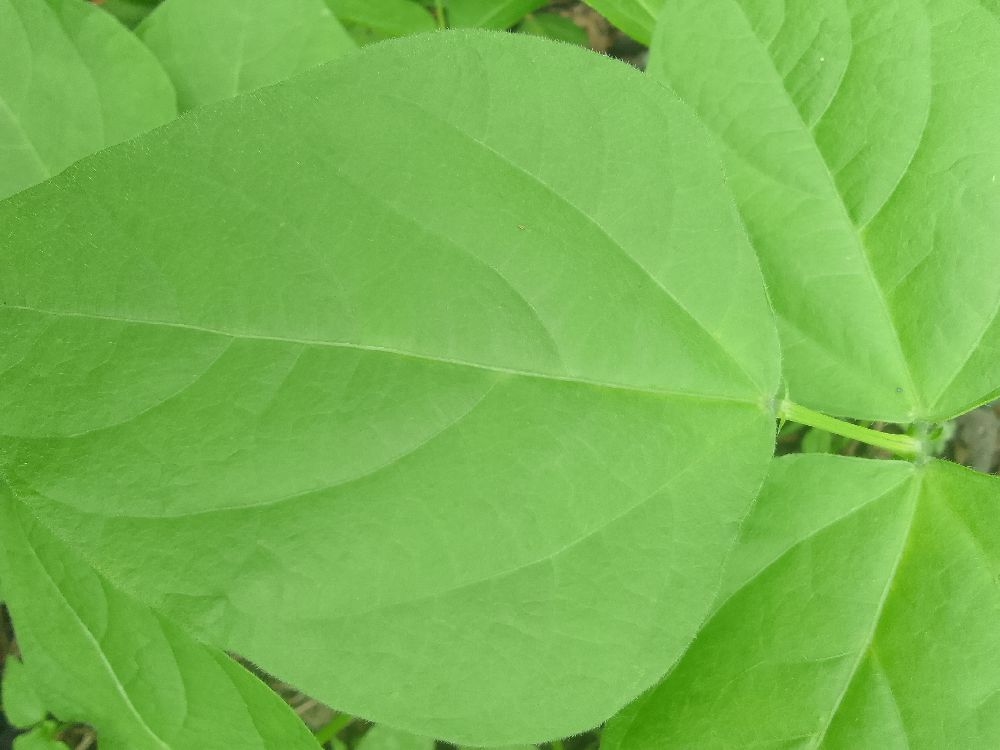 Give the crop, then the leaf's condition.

common bean, healthy
